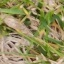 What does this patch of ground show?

grass
